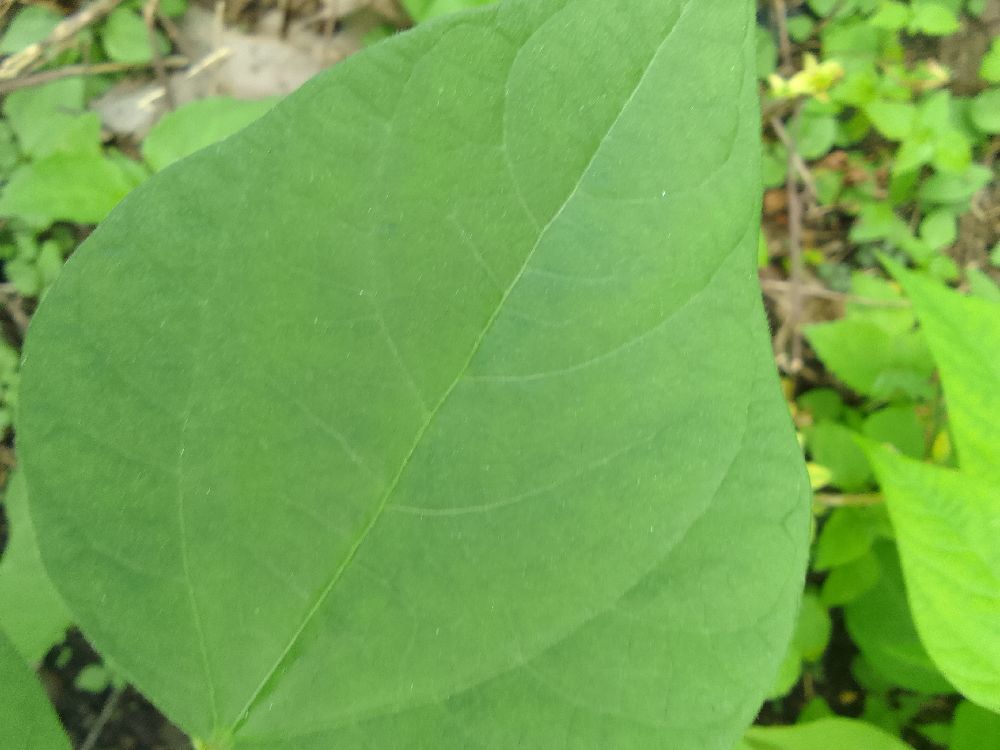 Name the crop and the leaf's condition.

common bean, healthy
